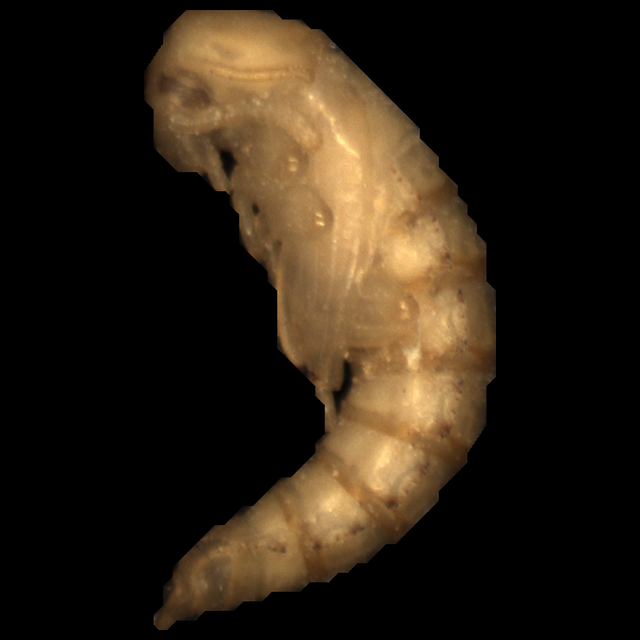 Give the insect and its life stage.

mealworm pupa
